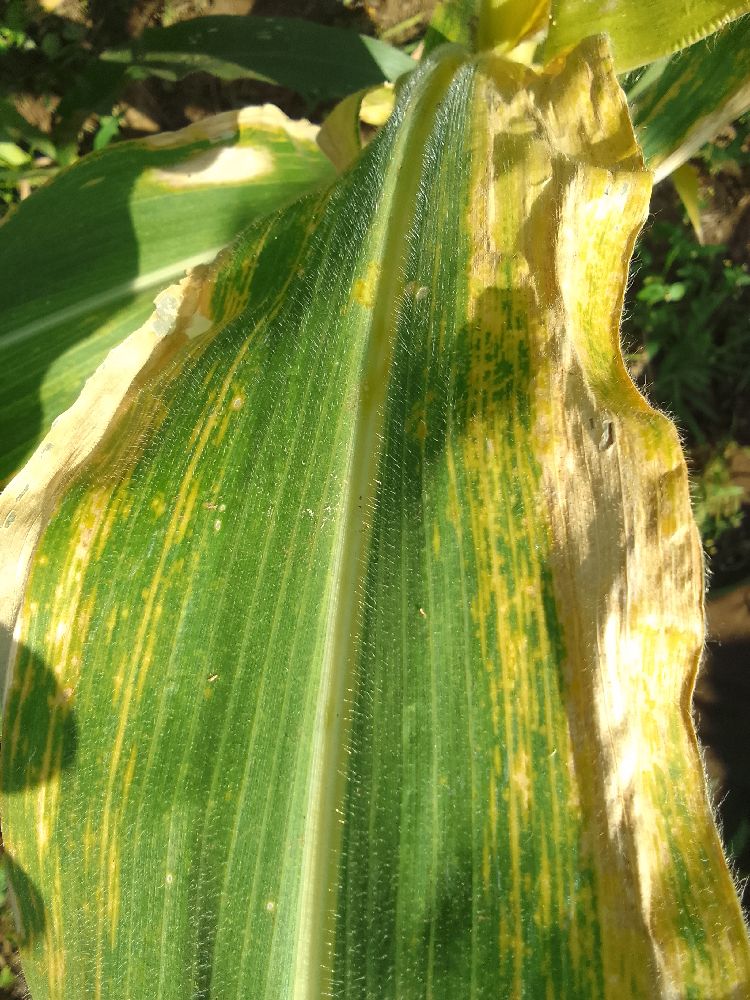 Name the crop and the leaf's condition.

maize, maize lethal necrosis
